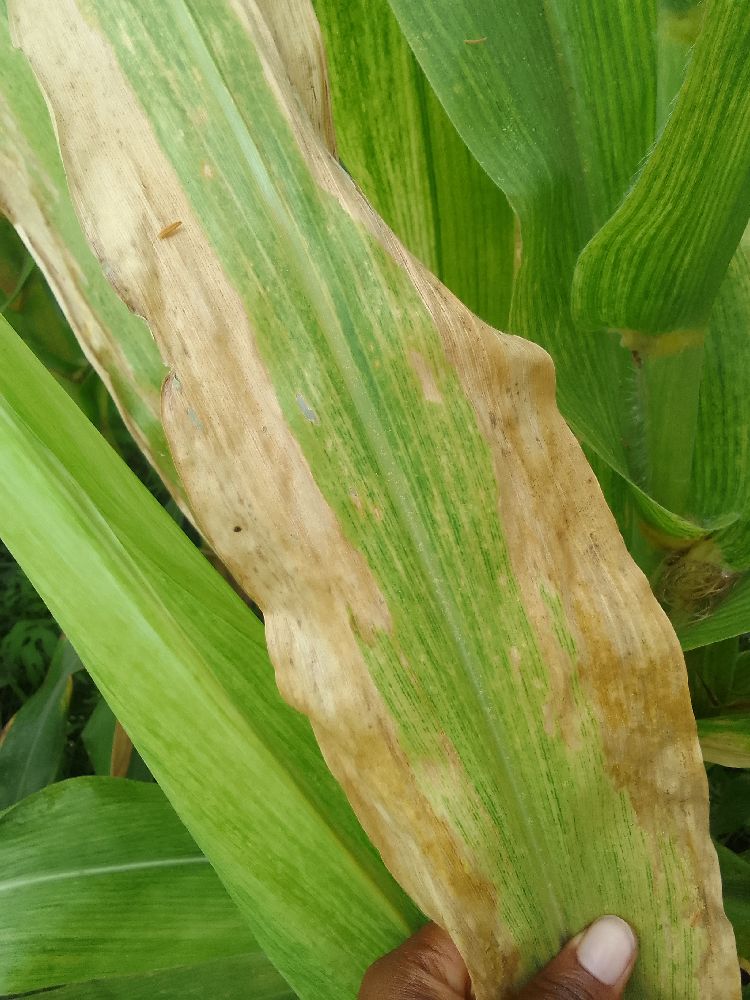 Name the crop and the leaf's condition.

maize, maize lethal necrosis
